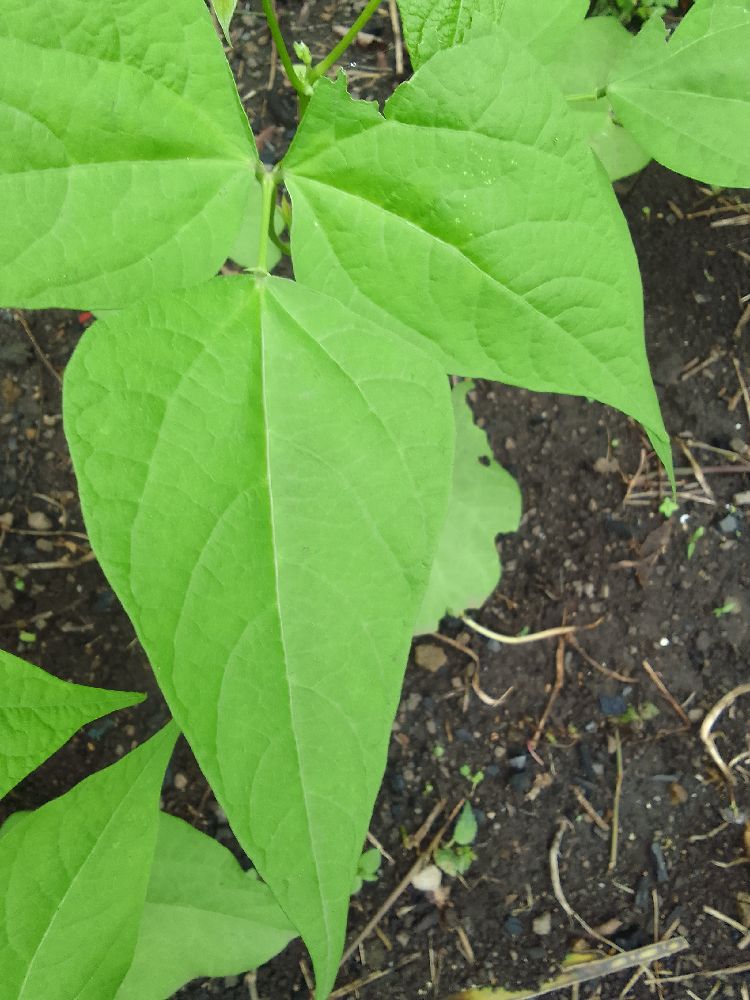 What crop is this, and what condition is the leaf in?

common bean, healthy
